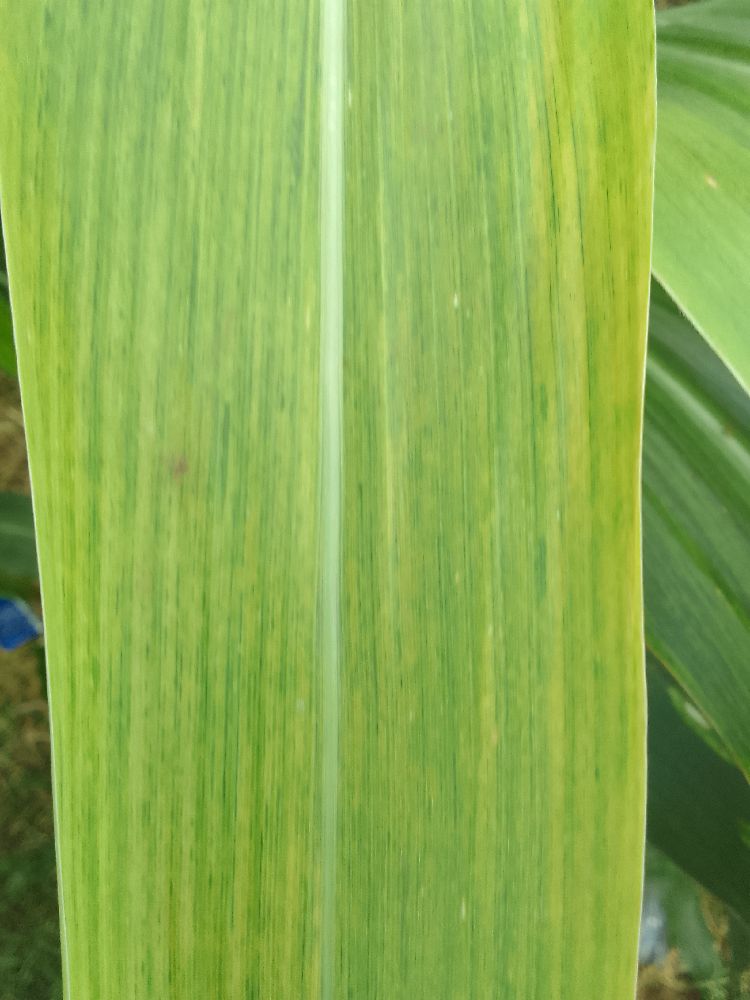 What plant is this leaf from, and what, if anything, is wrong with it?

maize, maize lethal necrosis
